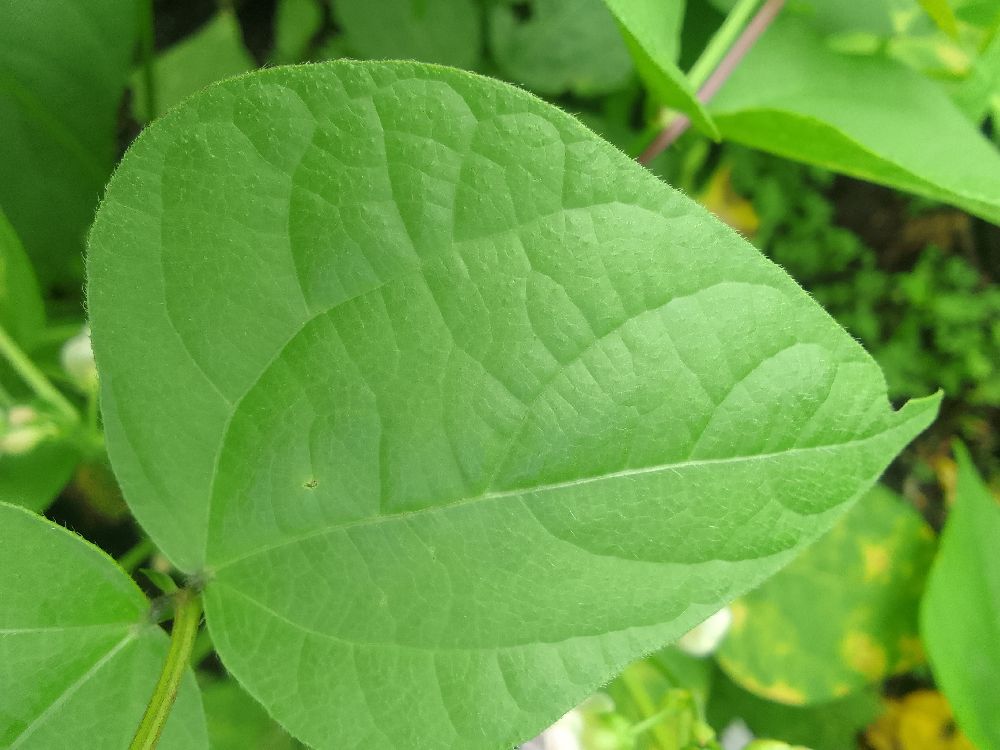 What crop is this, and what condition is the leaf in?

common bean, healthy
